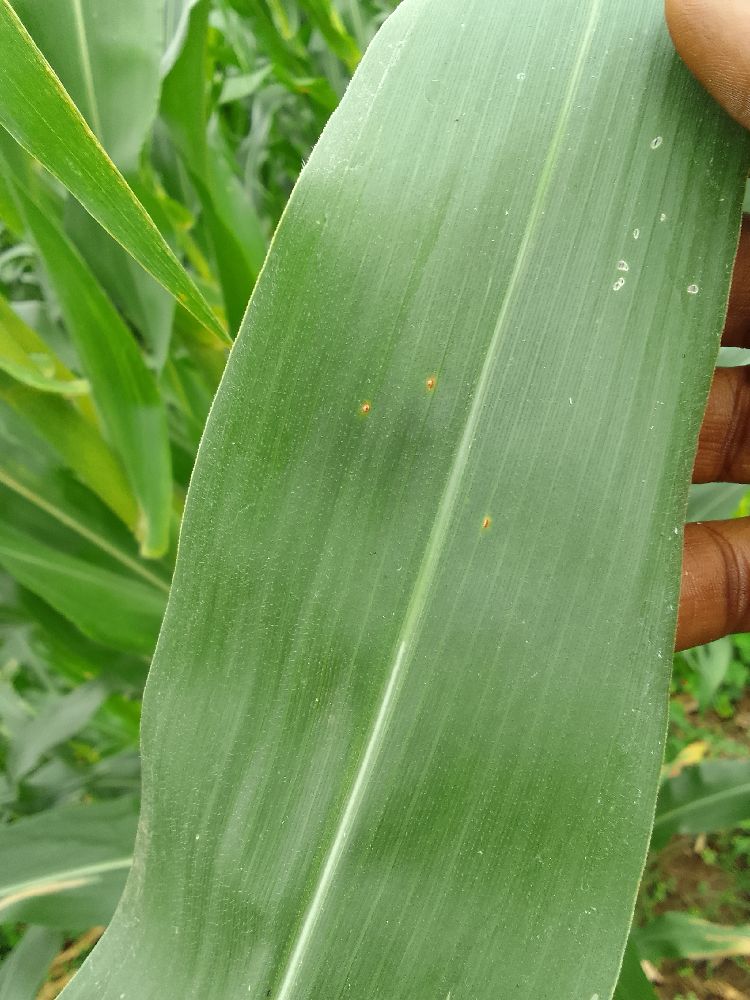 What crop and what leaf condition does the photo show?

maize, healthy
